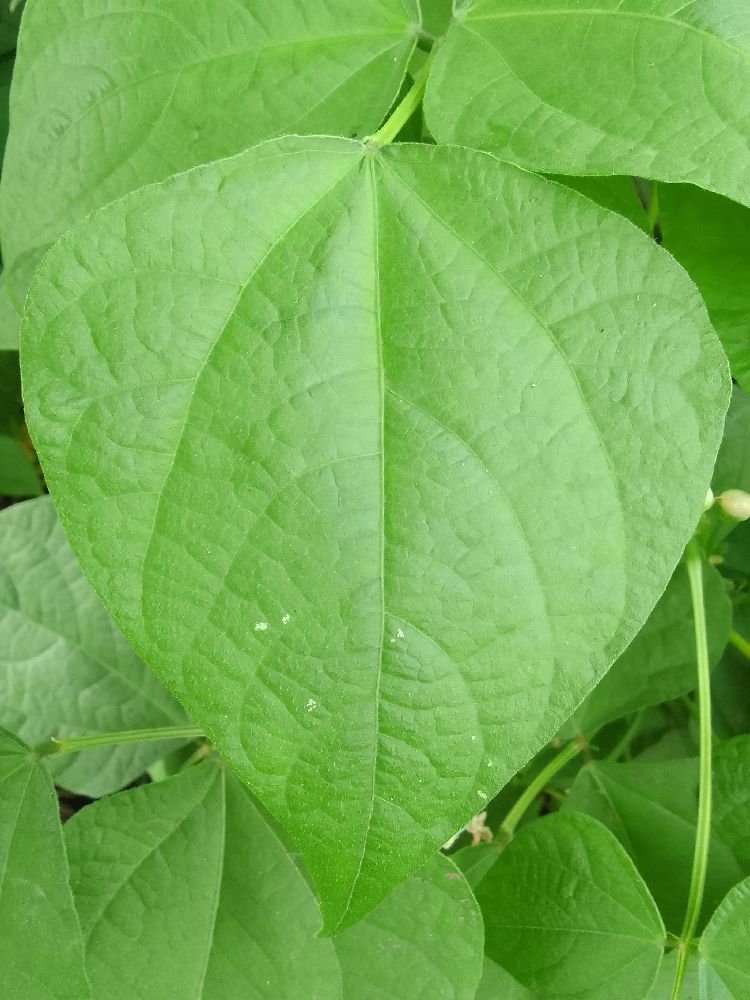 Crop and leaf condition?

common bean, healthy
